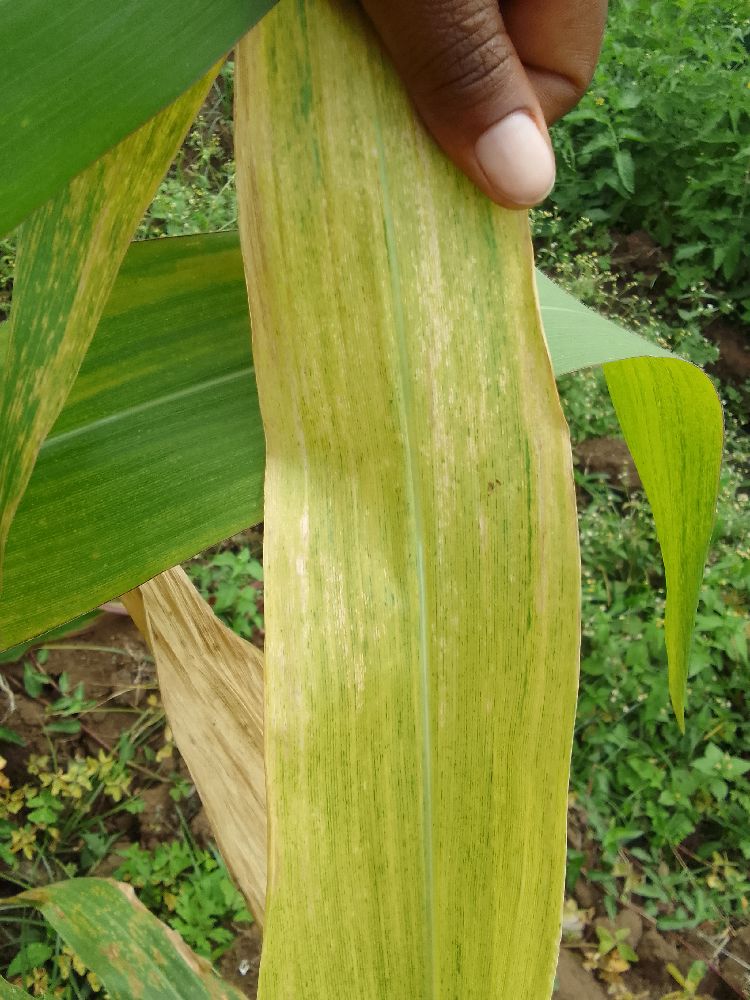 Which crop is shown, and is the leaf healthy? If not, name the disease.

maize, maize lethal necrosis
